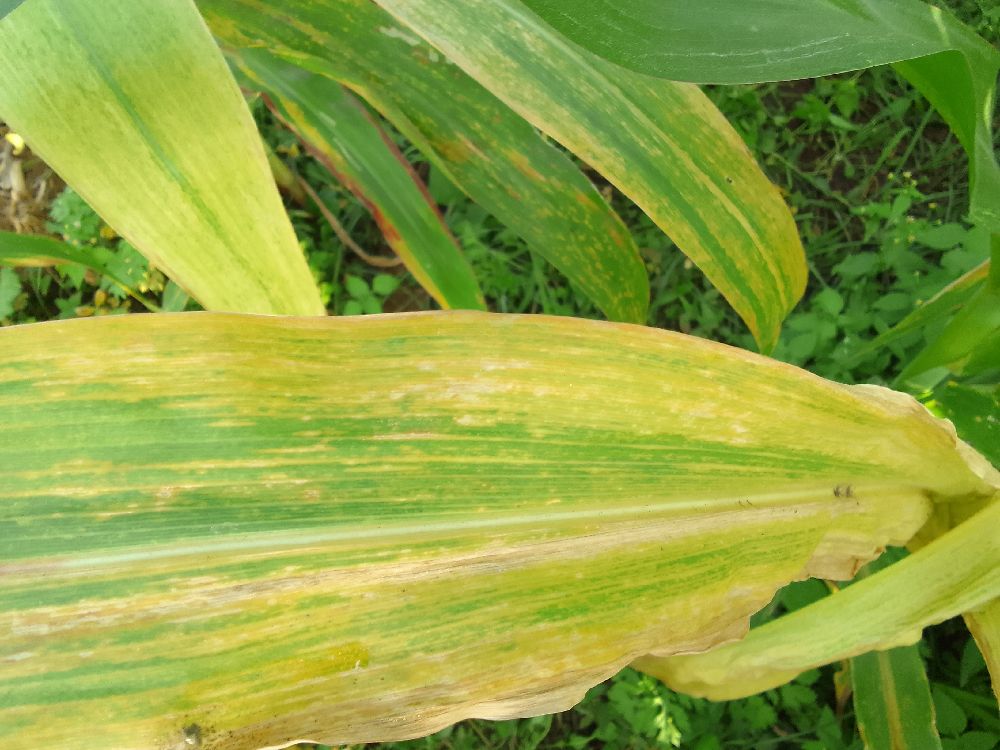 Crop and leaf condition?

maize, maize lethal necrosis
